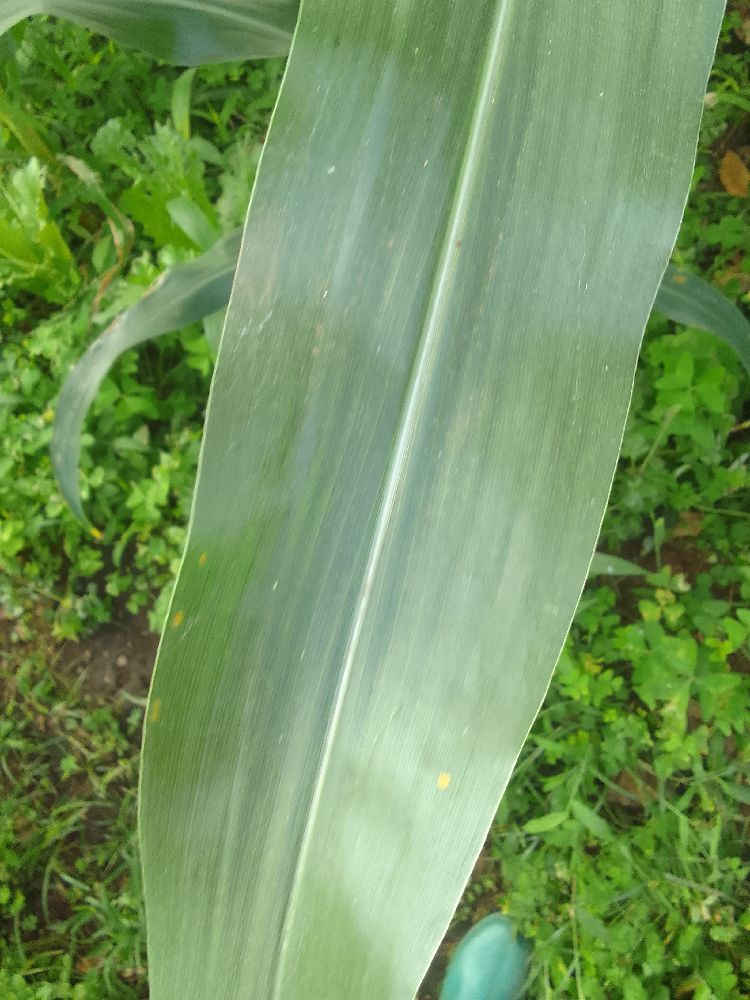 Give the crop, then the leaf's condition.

maize, healthy
